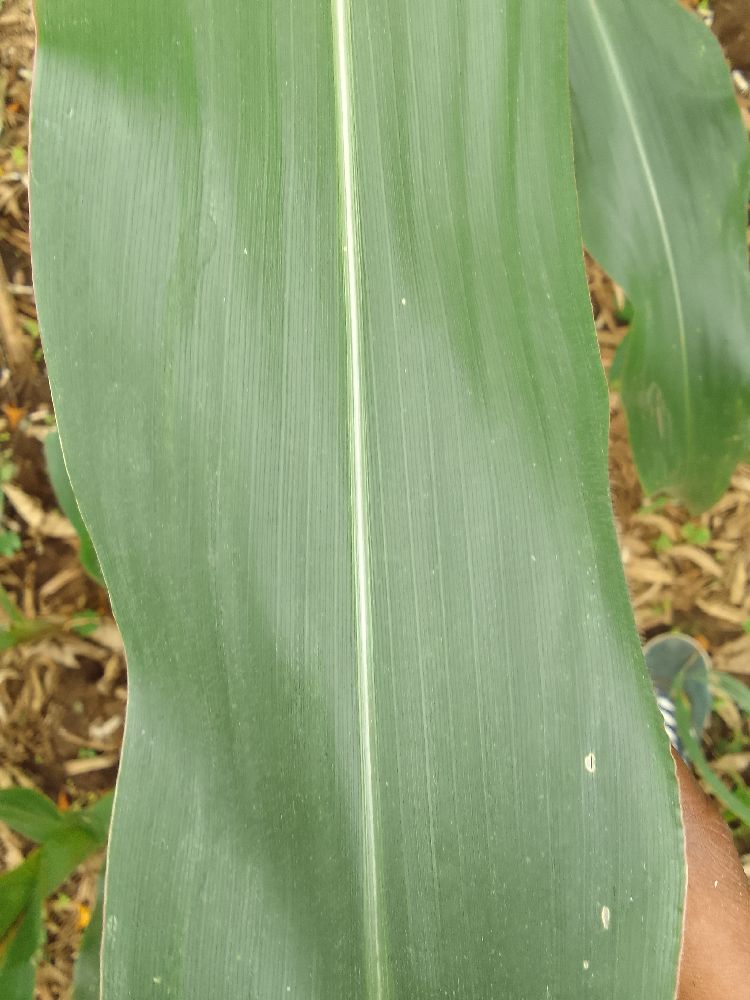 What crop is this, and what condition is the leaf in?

maize, healthy
